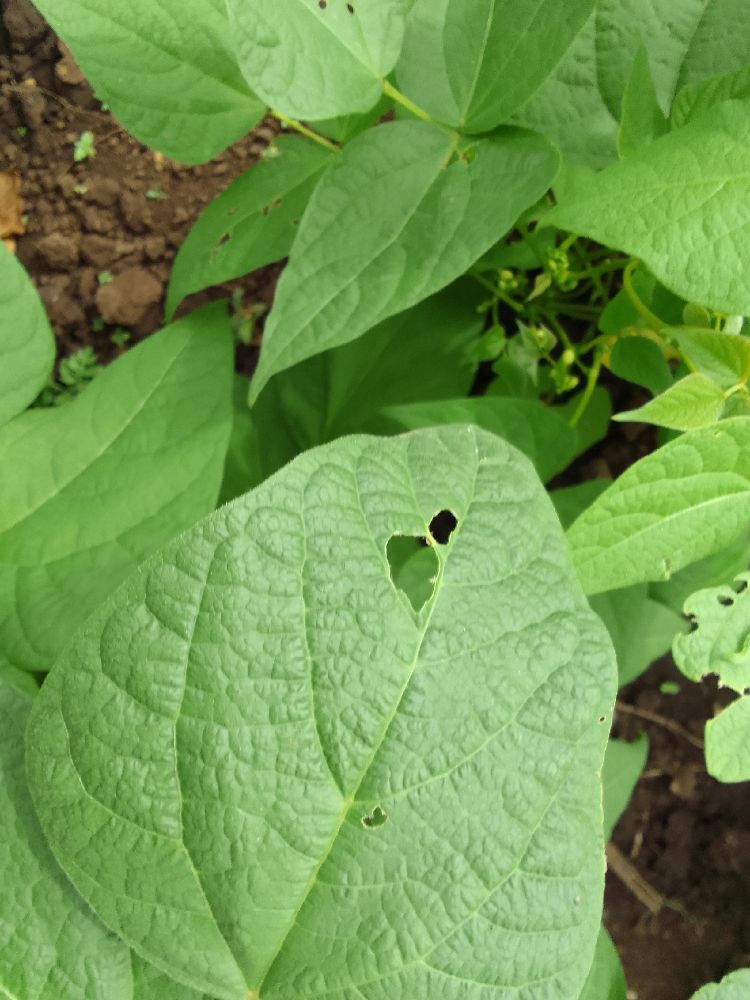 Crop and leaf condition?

common bean, healthy
